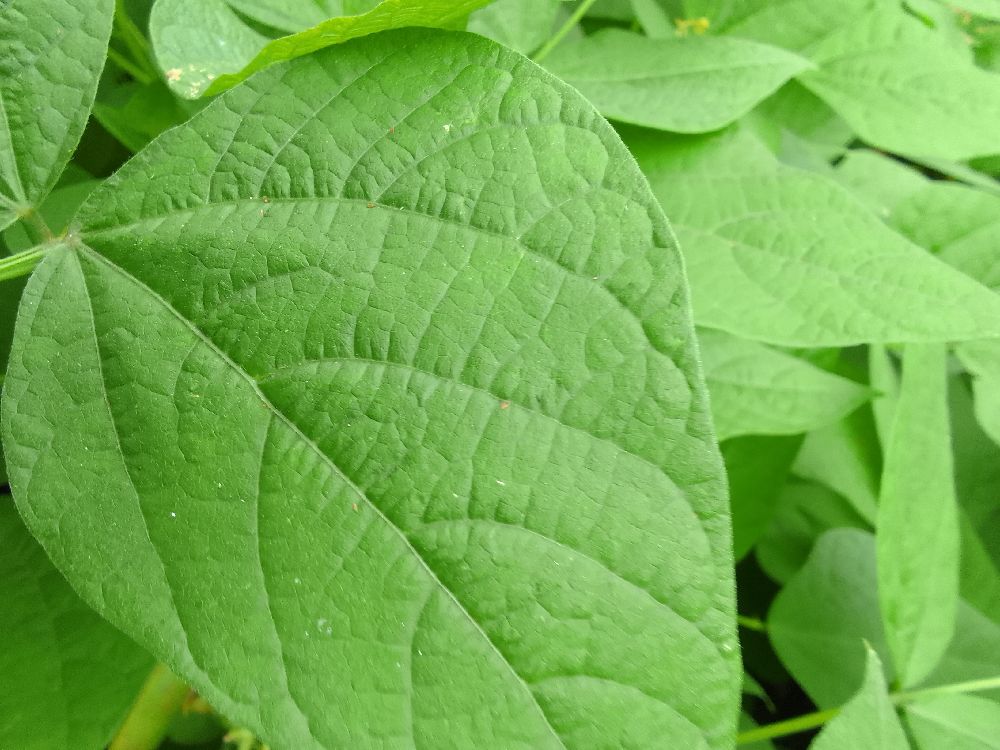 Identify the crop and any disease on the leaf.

common bean, healthy
